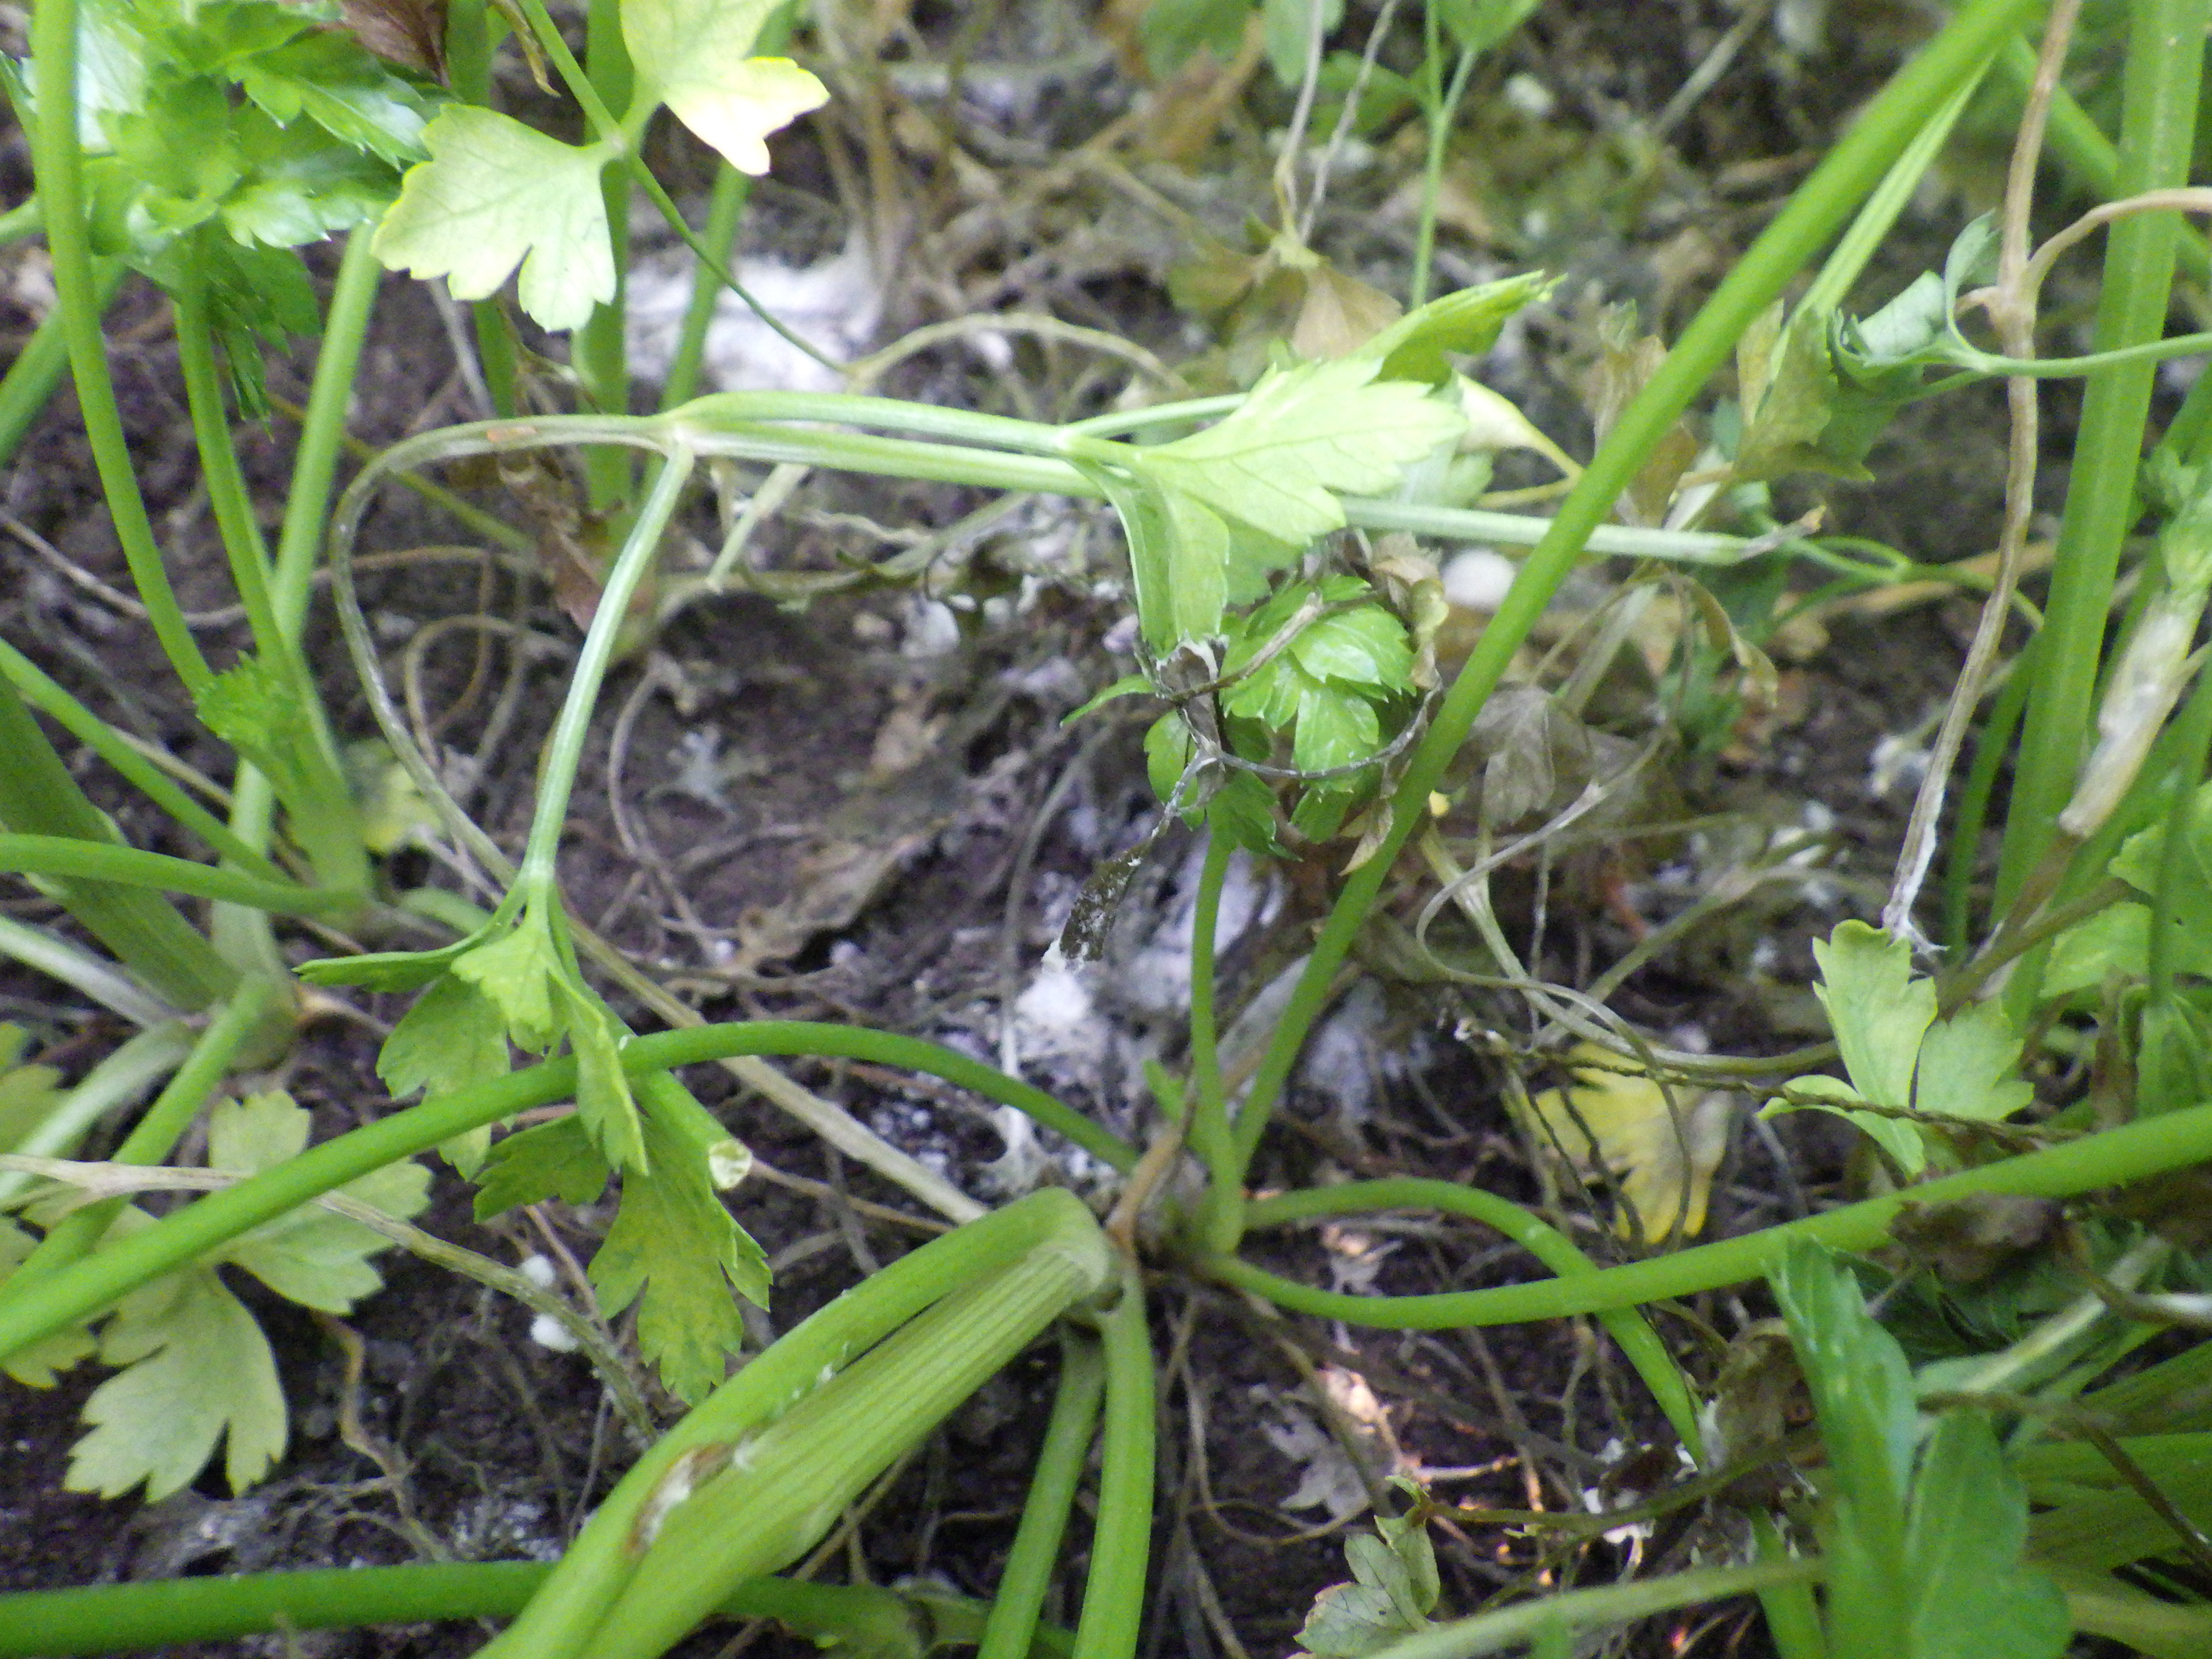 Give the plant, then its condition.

parsley, sclerotinia
